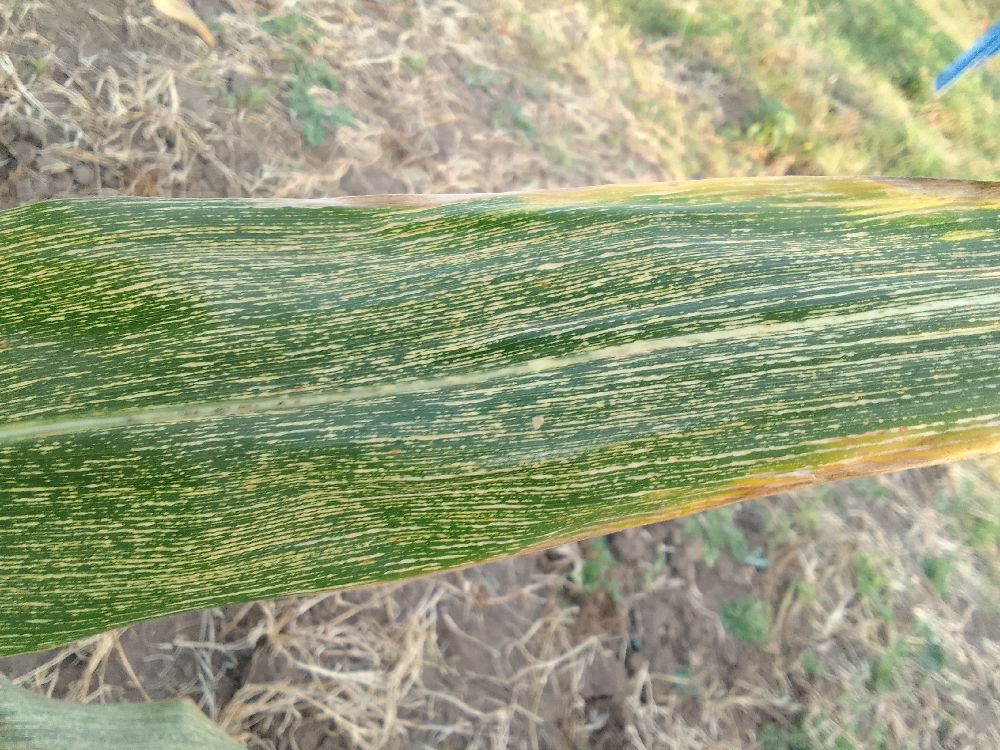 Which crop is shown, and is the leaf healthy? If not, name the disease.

maize, maize streak virus
